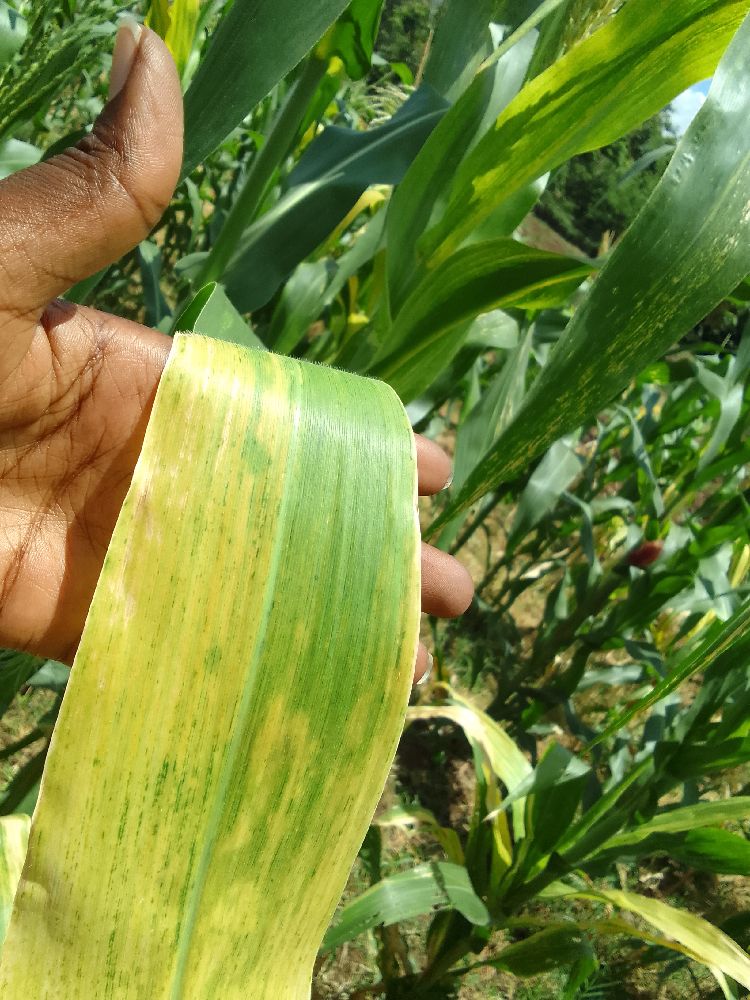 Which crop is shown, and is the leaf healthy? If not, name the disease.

maize, maize lethal necrosis
